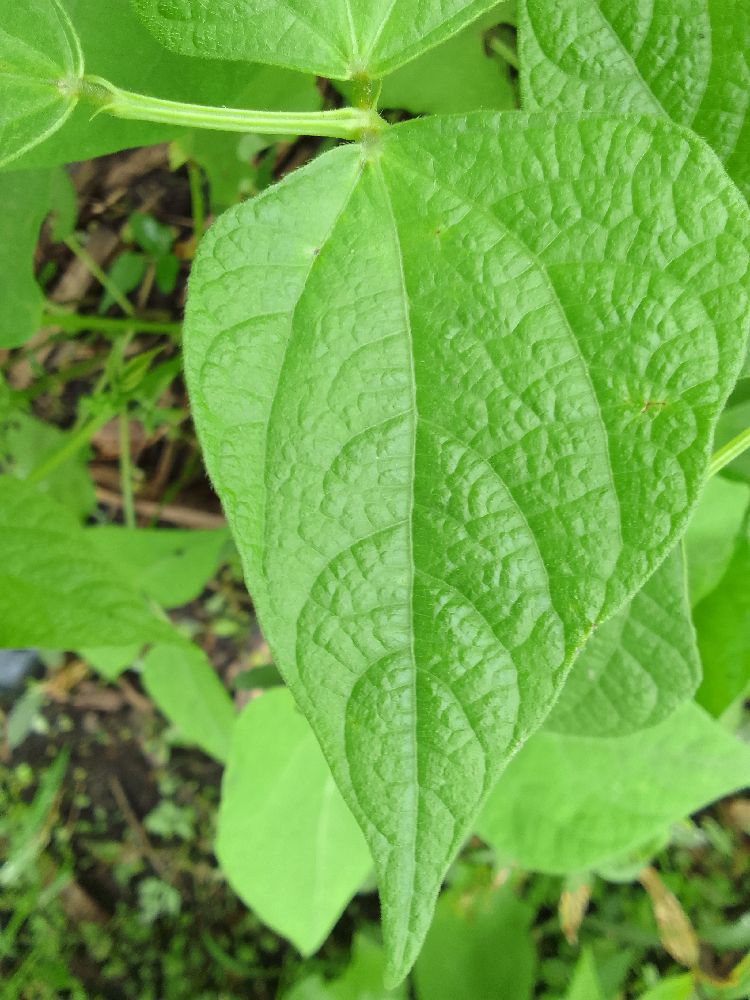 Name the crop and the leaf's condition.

common bean, healthy
